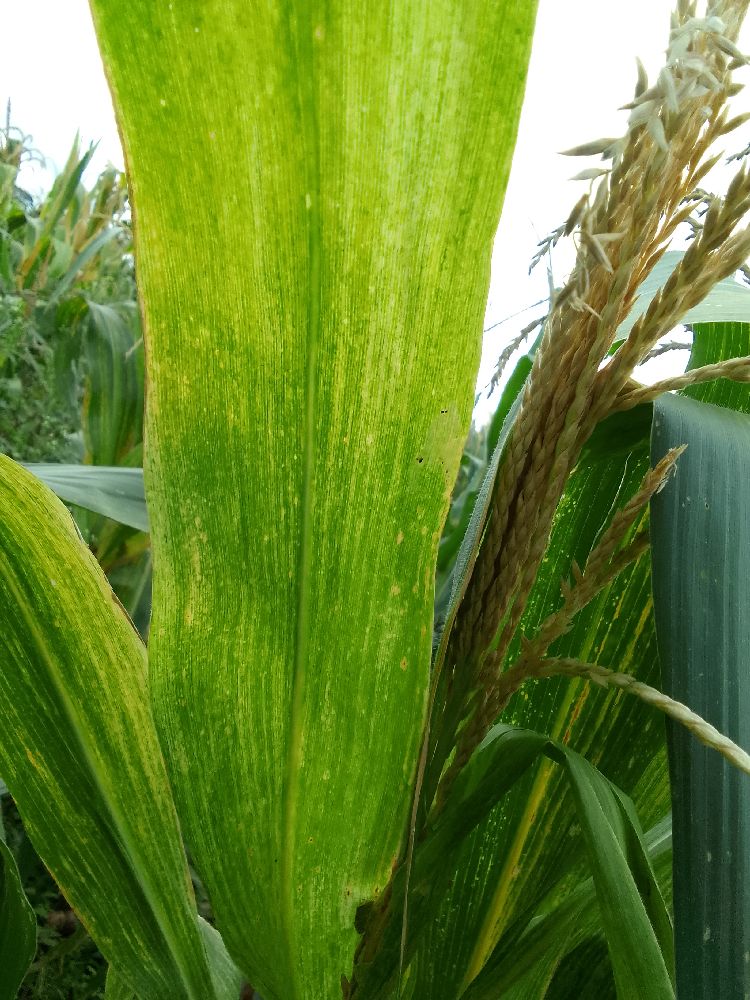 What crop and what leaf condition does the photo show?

maize, maize lethal necrosis
